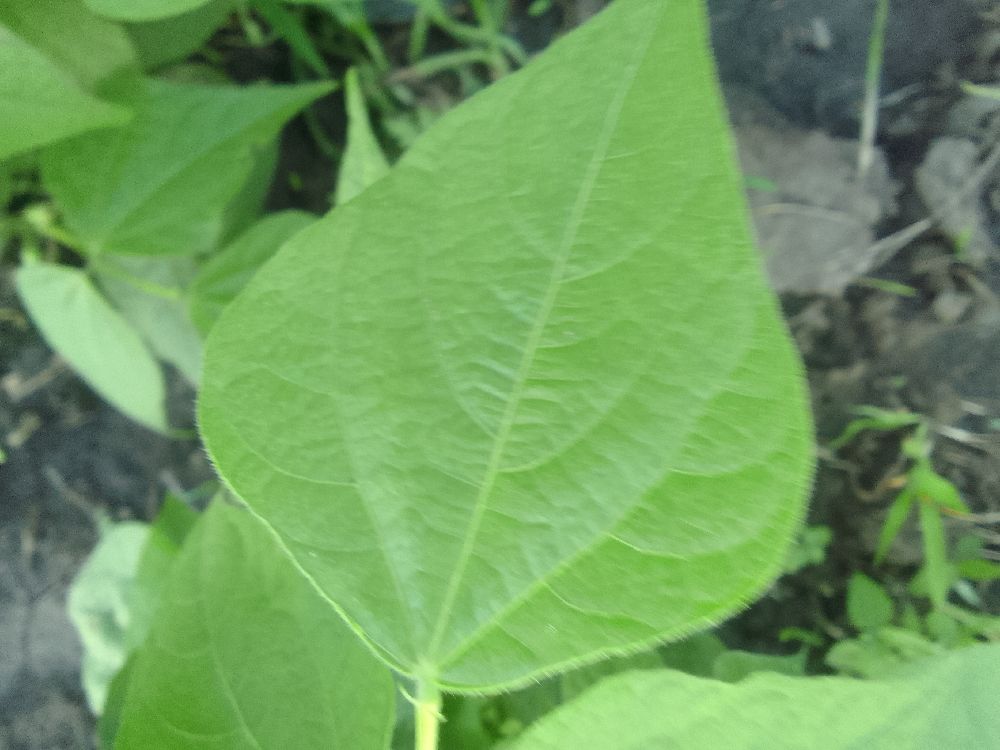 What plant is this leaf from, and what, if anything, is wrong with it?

common bean, healthy
